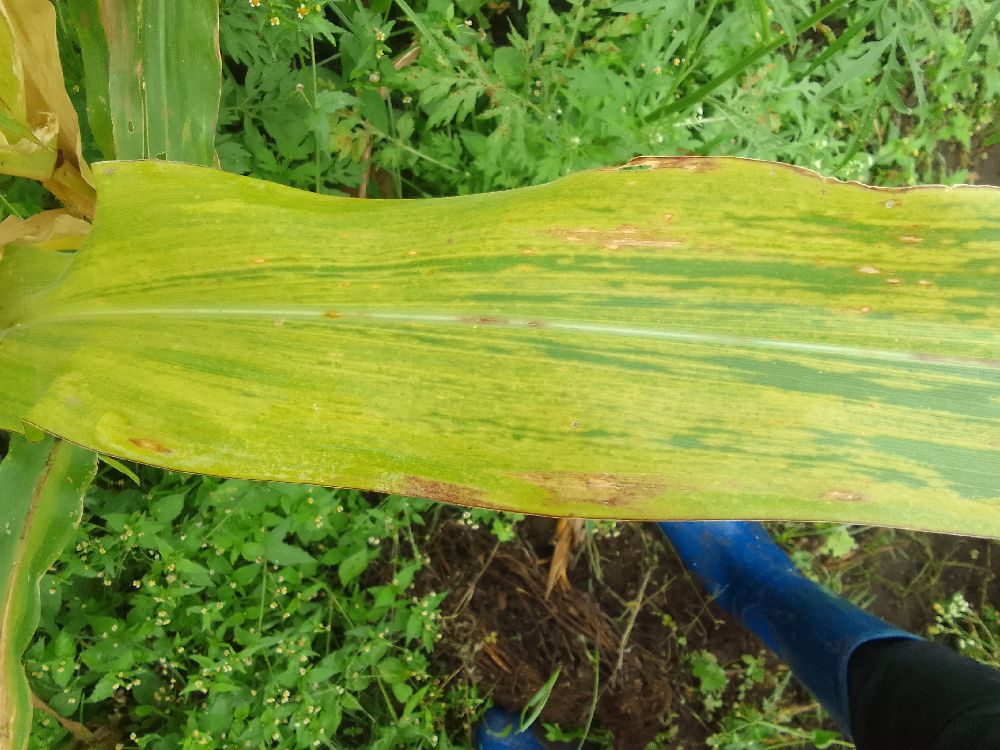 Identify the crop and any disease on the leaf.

maize, maize lethal necrosis
